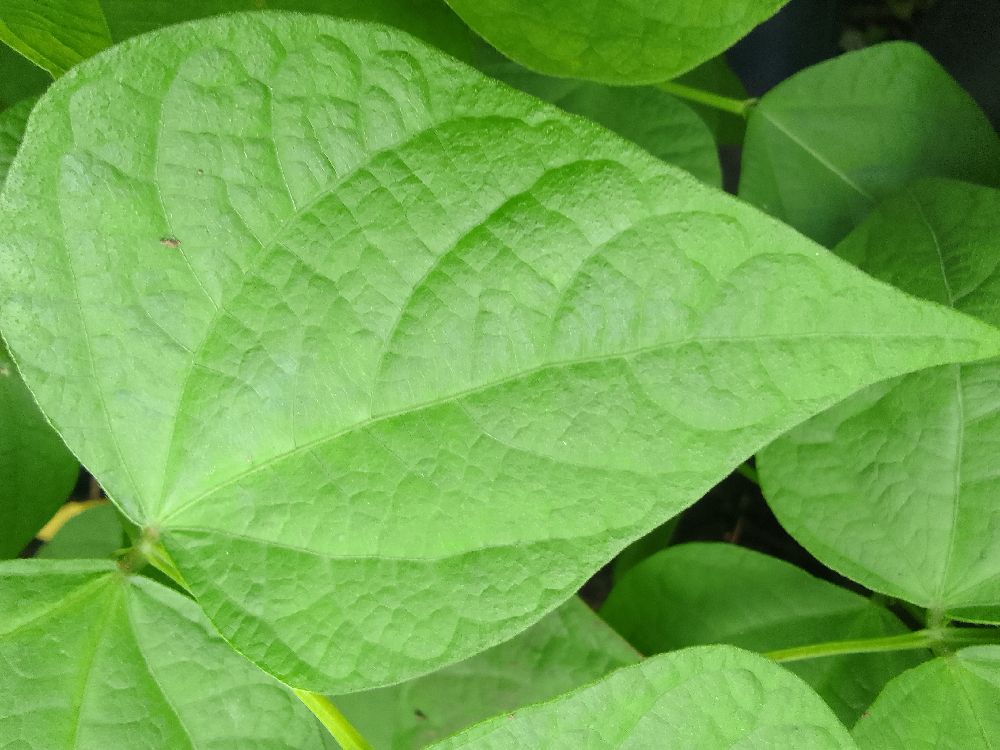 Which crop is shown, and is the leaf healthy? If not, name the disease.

common bean, healthy
